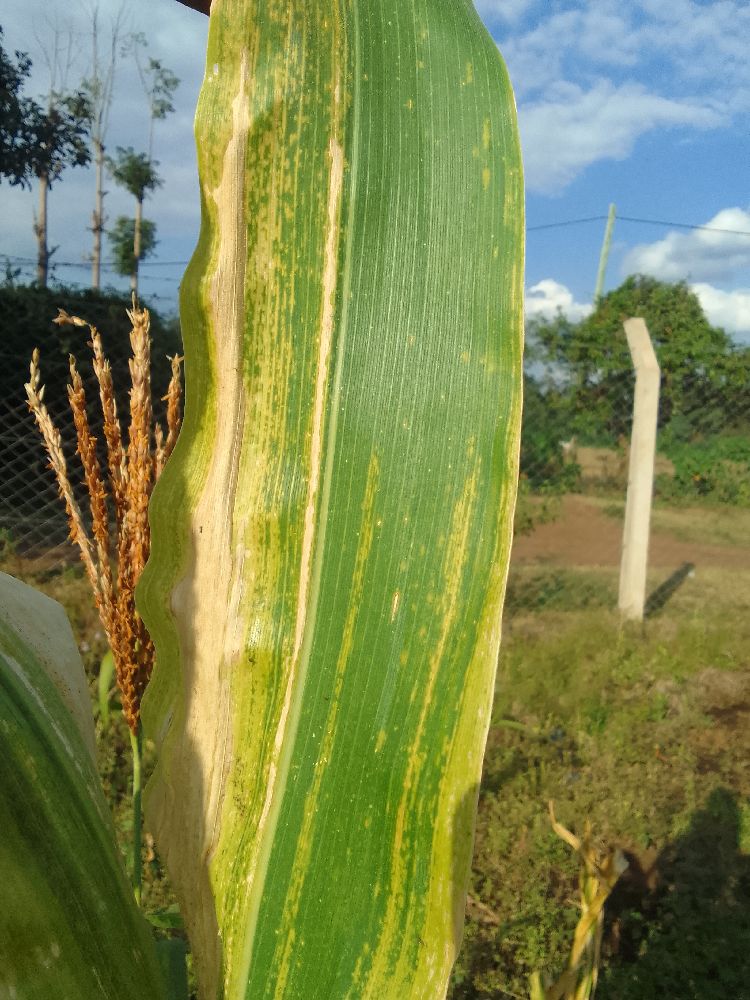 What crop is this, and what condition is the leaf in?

maize, maize lethal necrosis
